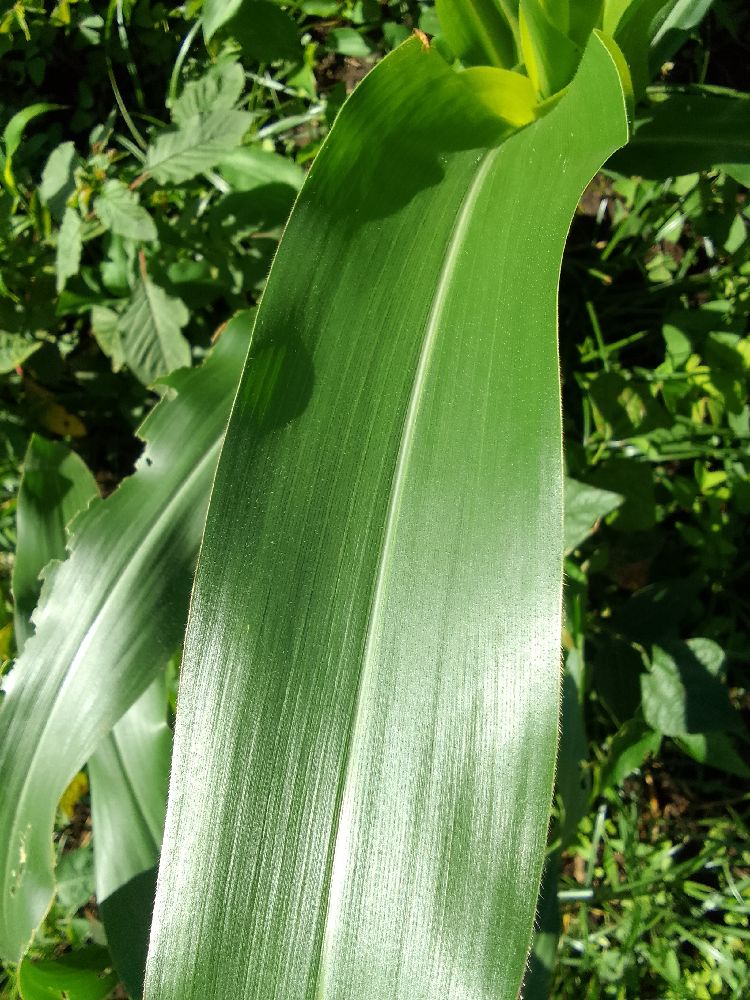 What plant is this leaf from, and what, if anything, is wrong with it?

maize, healthy
